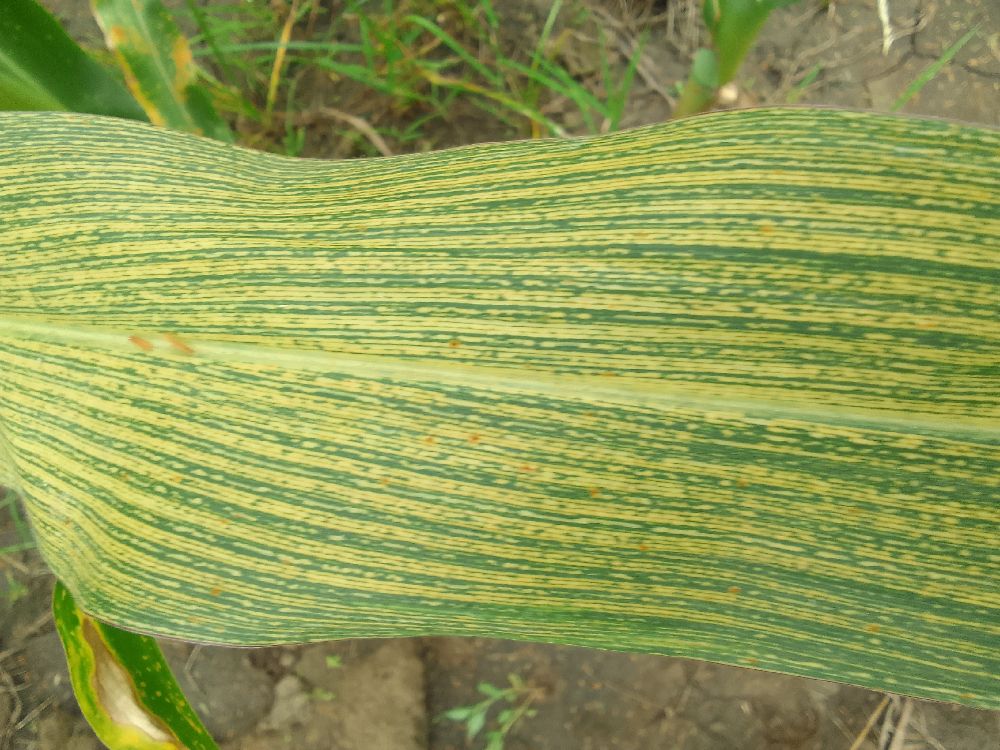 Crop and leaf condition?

maize, maize streak virus
